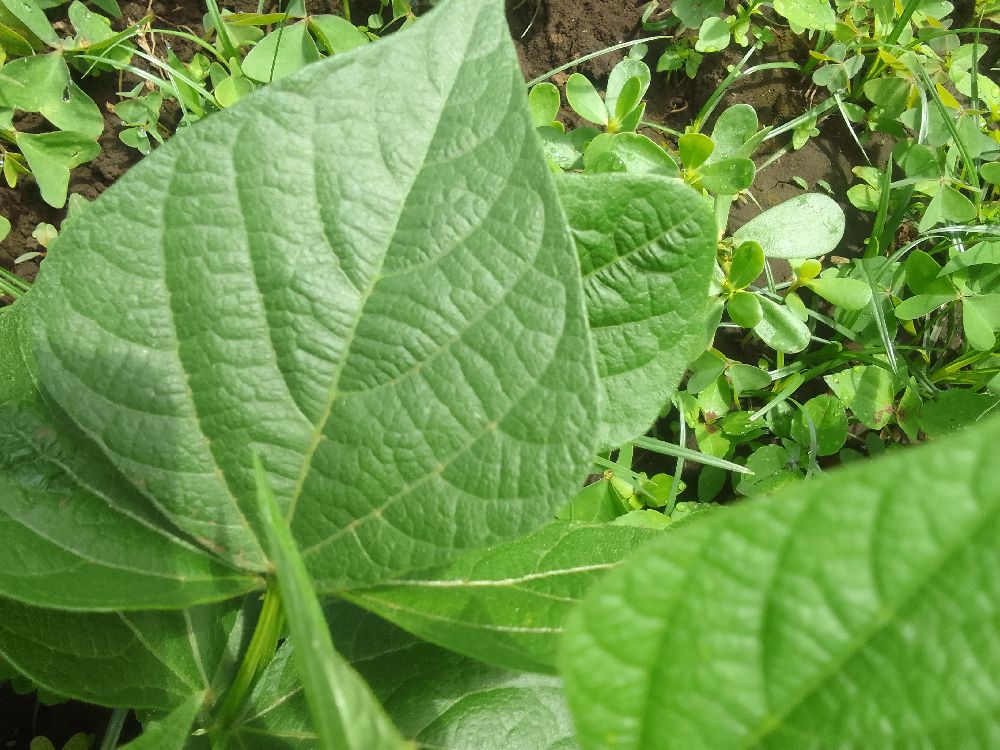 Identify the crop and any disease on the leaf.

common bean, healthy
